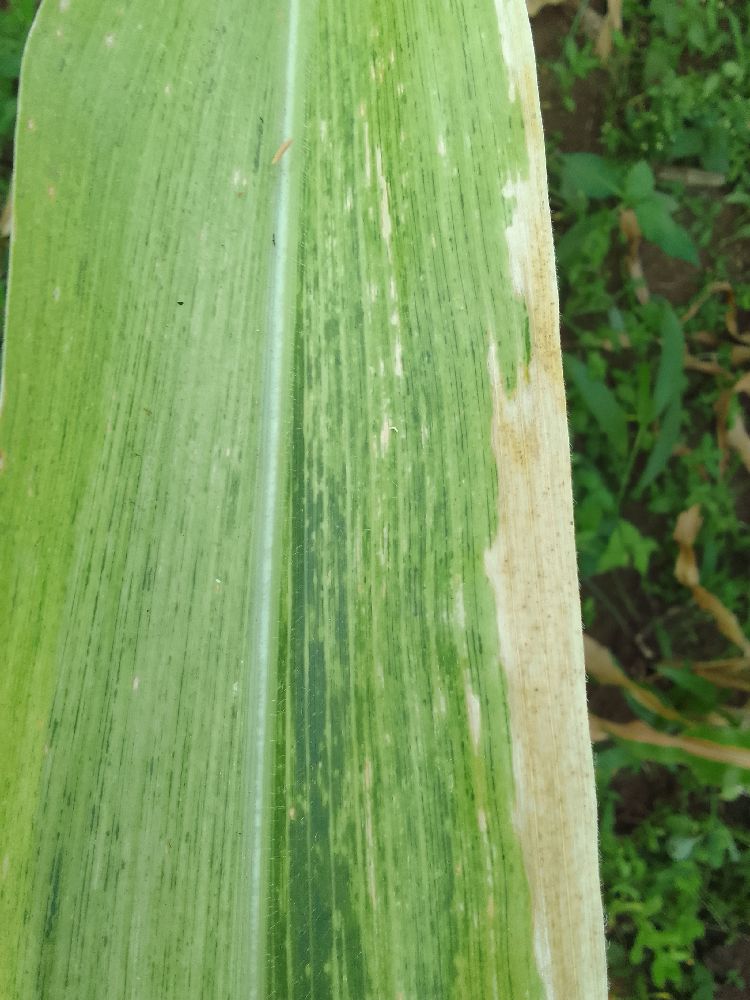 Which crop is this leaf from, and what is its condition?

maize, maize lethal necrosis
